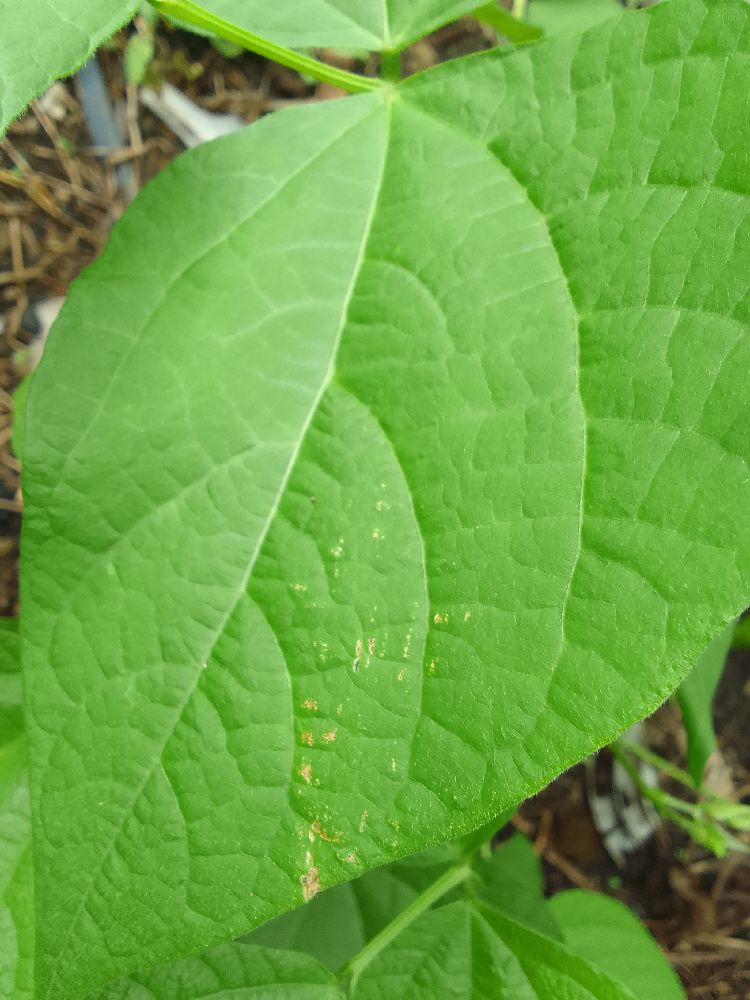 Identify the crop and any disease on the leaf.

common bean, healthy
